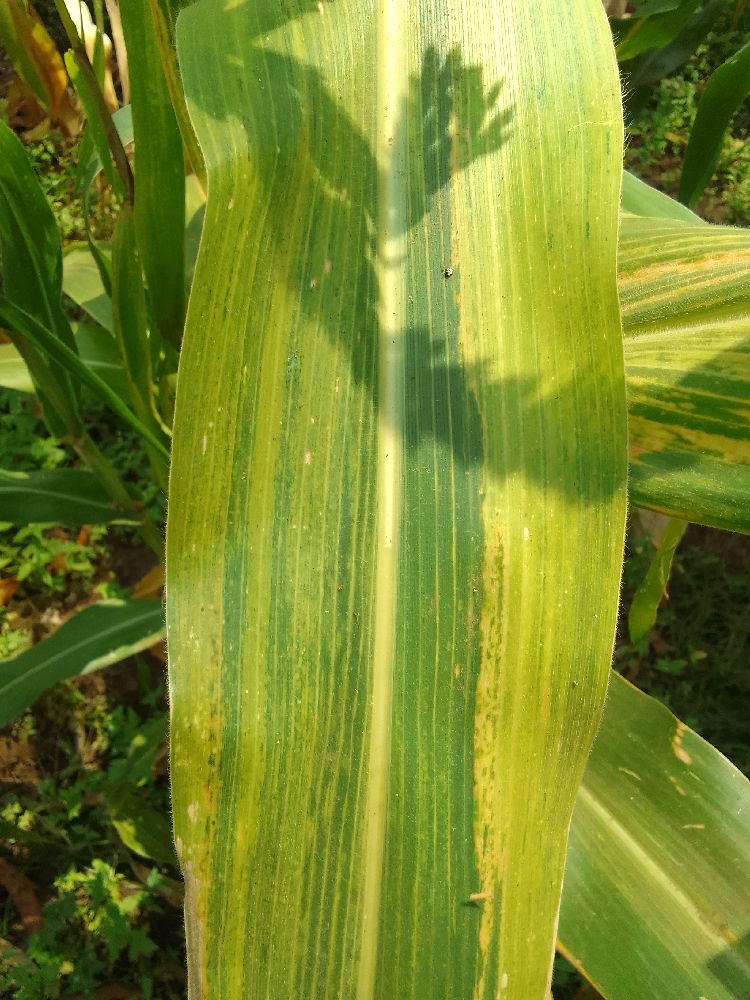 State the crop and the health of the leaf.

maize, maize lethal necrosis
